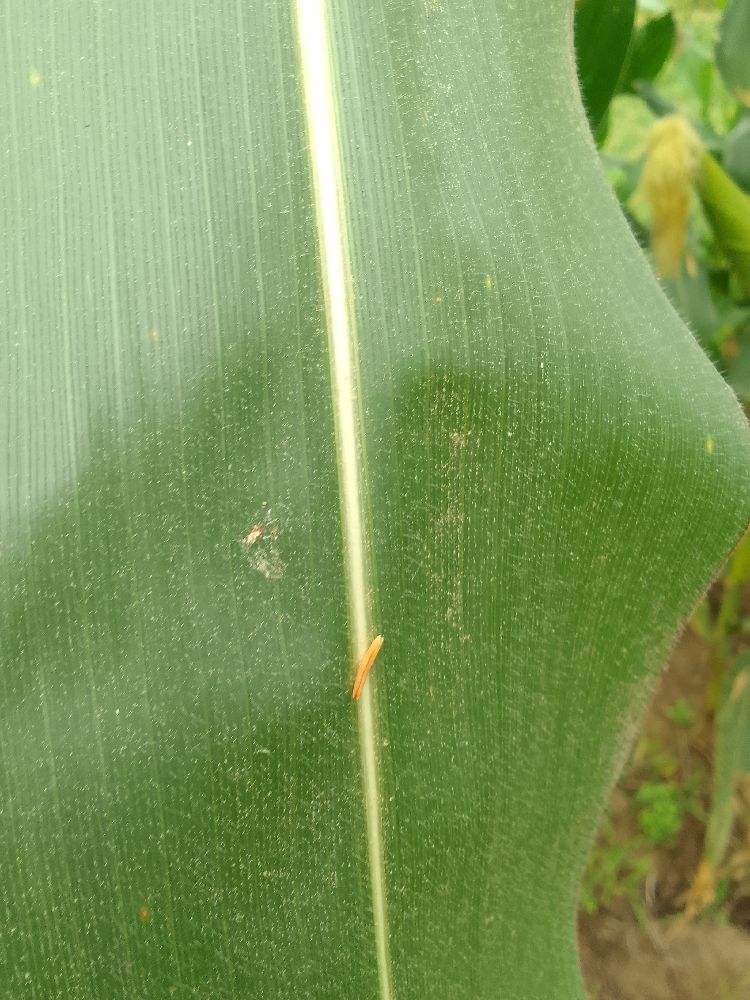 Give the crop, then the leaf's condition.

maize, healthy
